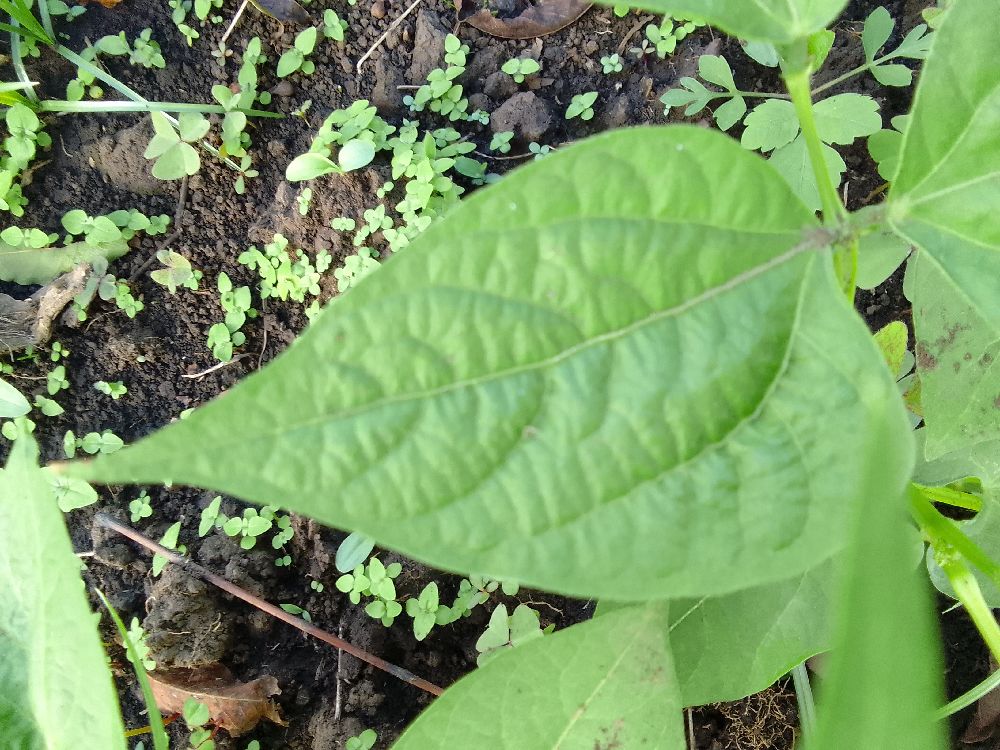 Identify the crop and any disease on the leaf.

common bean, healthy
